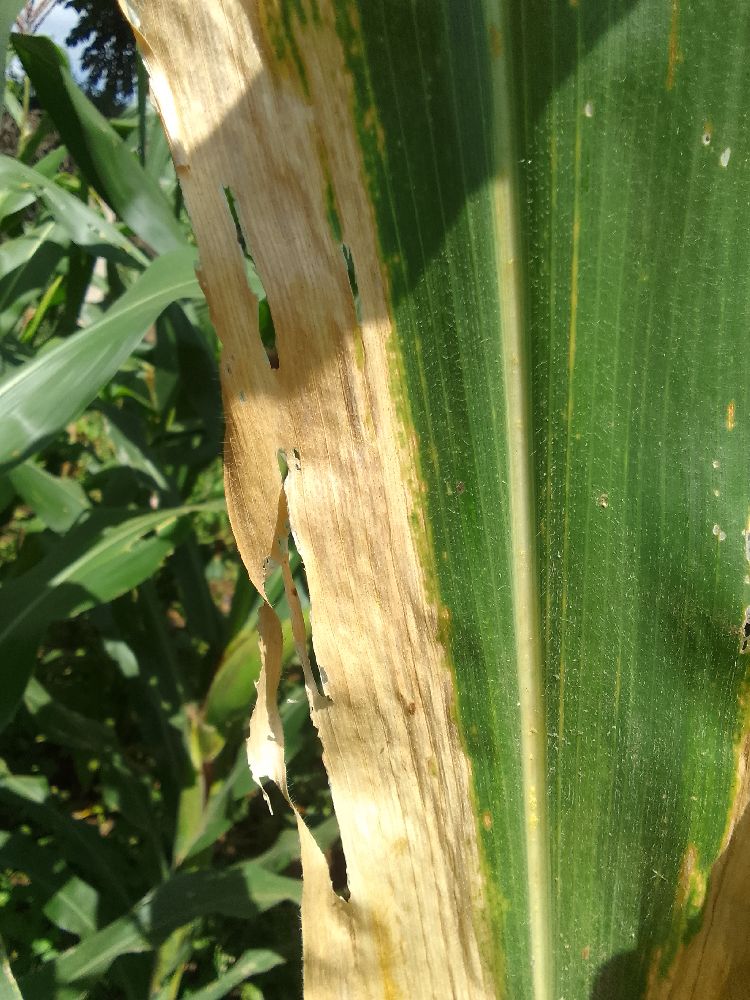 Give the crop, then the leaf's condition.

maize, maize lethal necrosis
